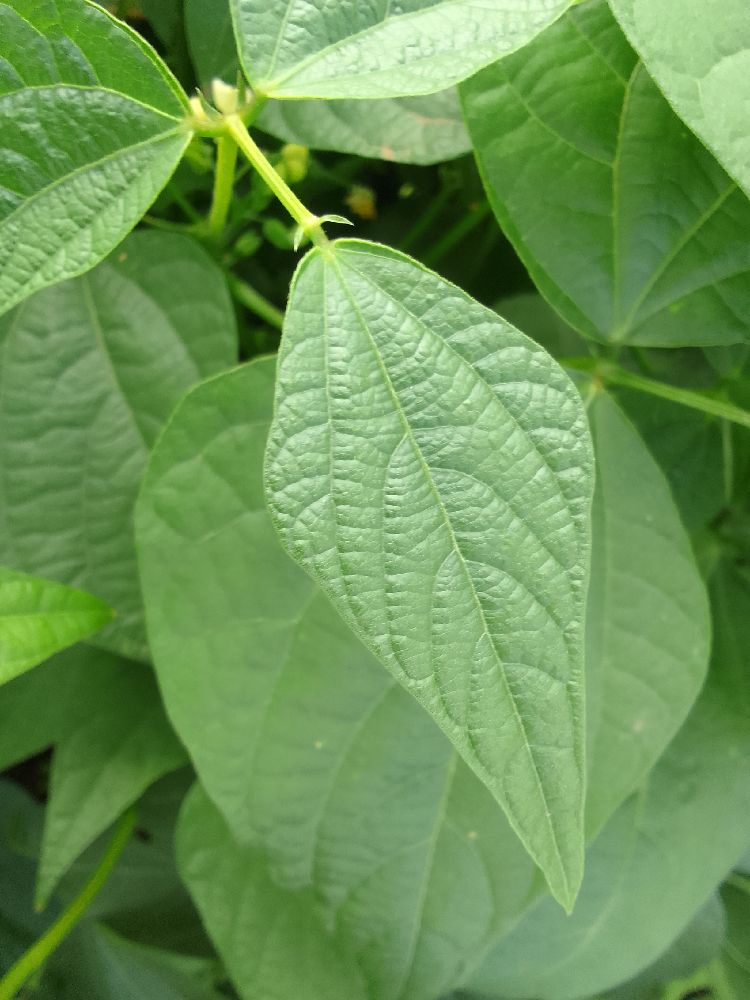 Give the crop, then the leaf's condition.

common bean, healthy
